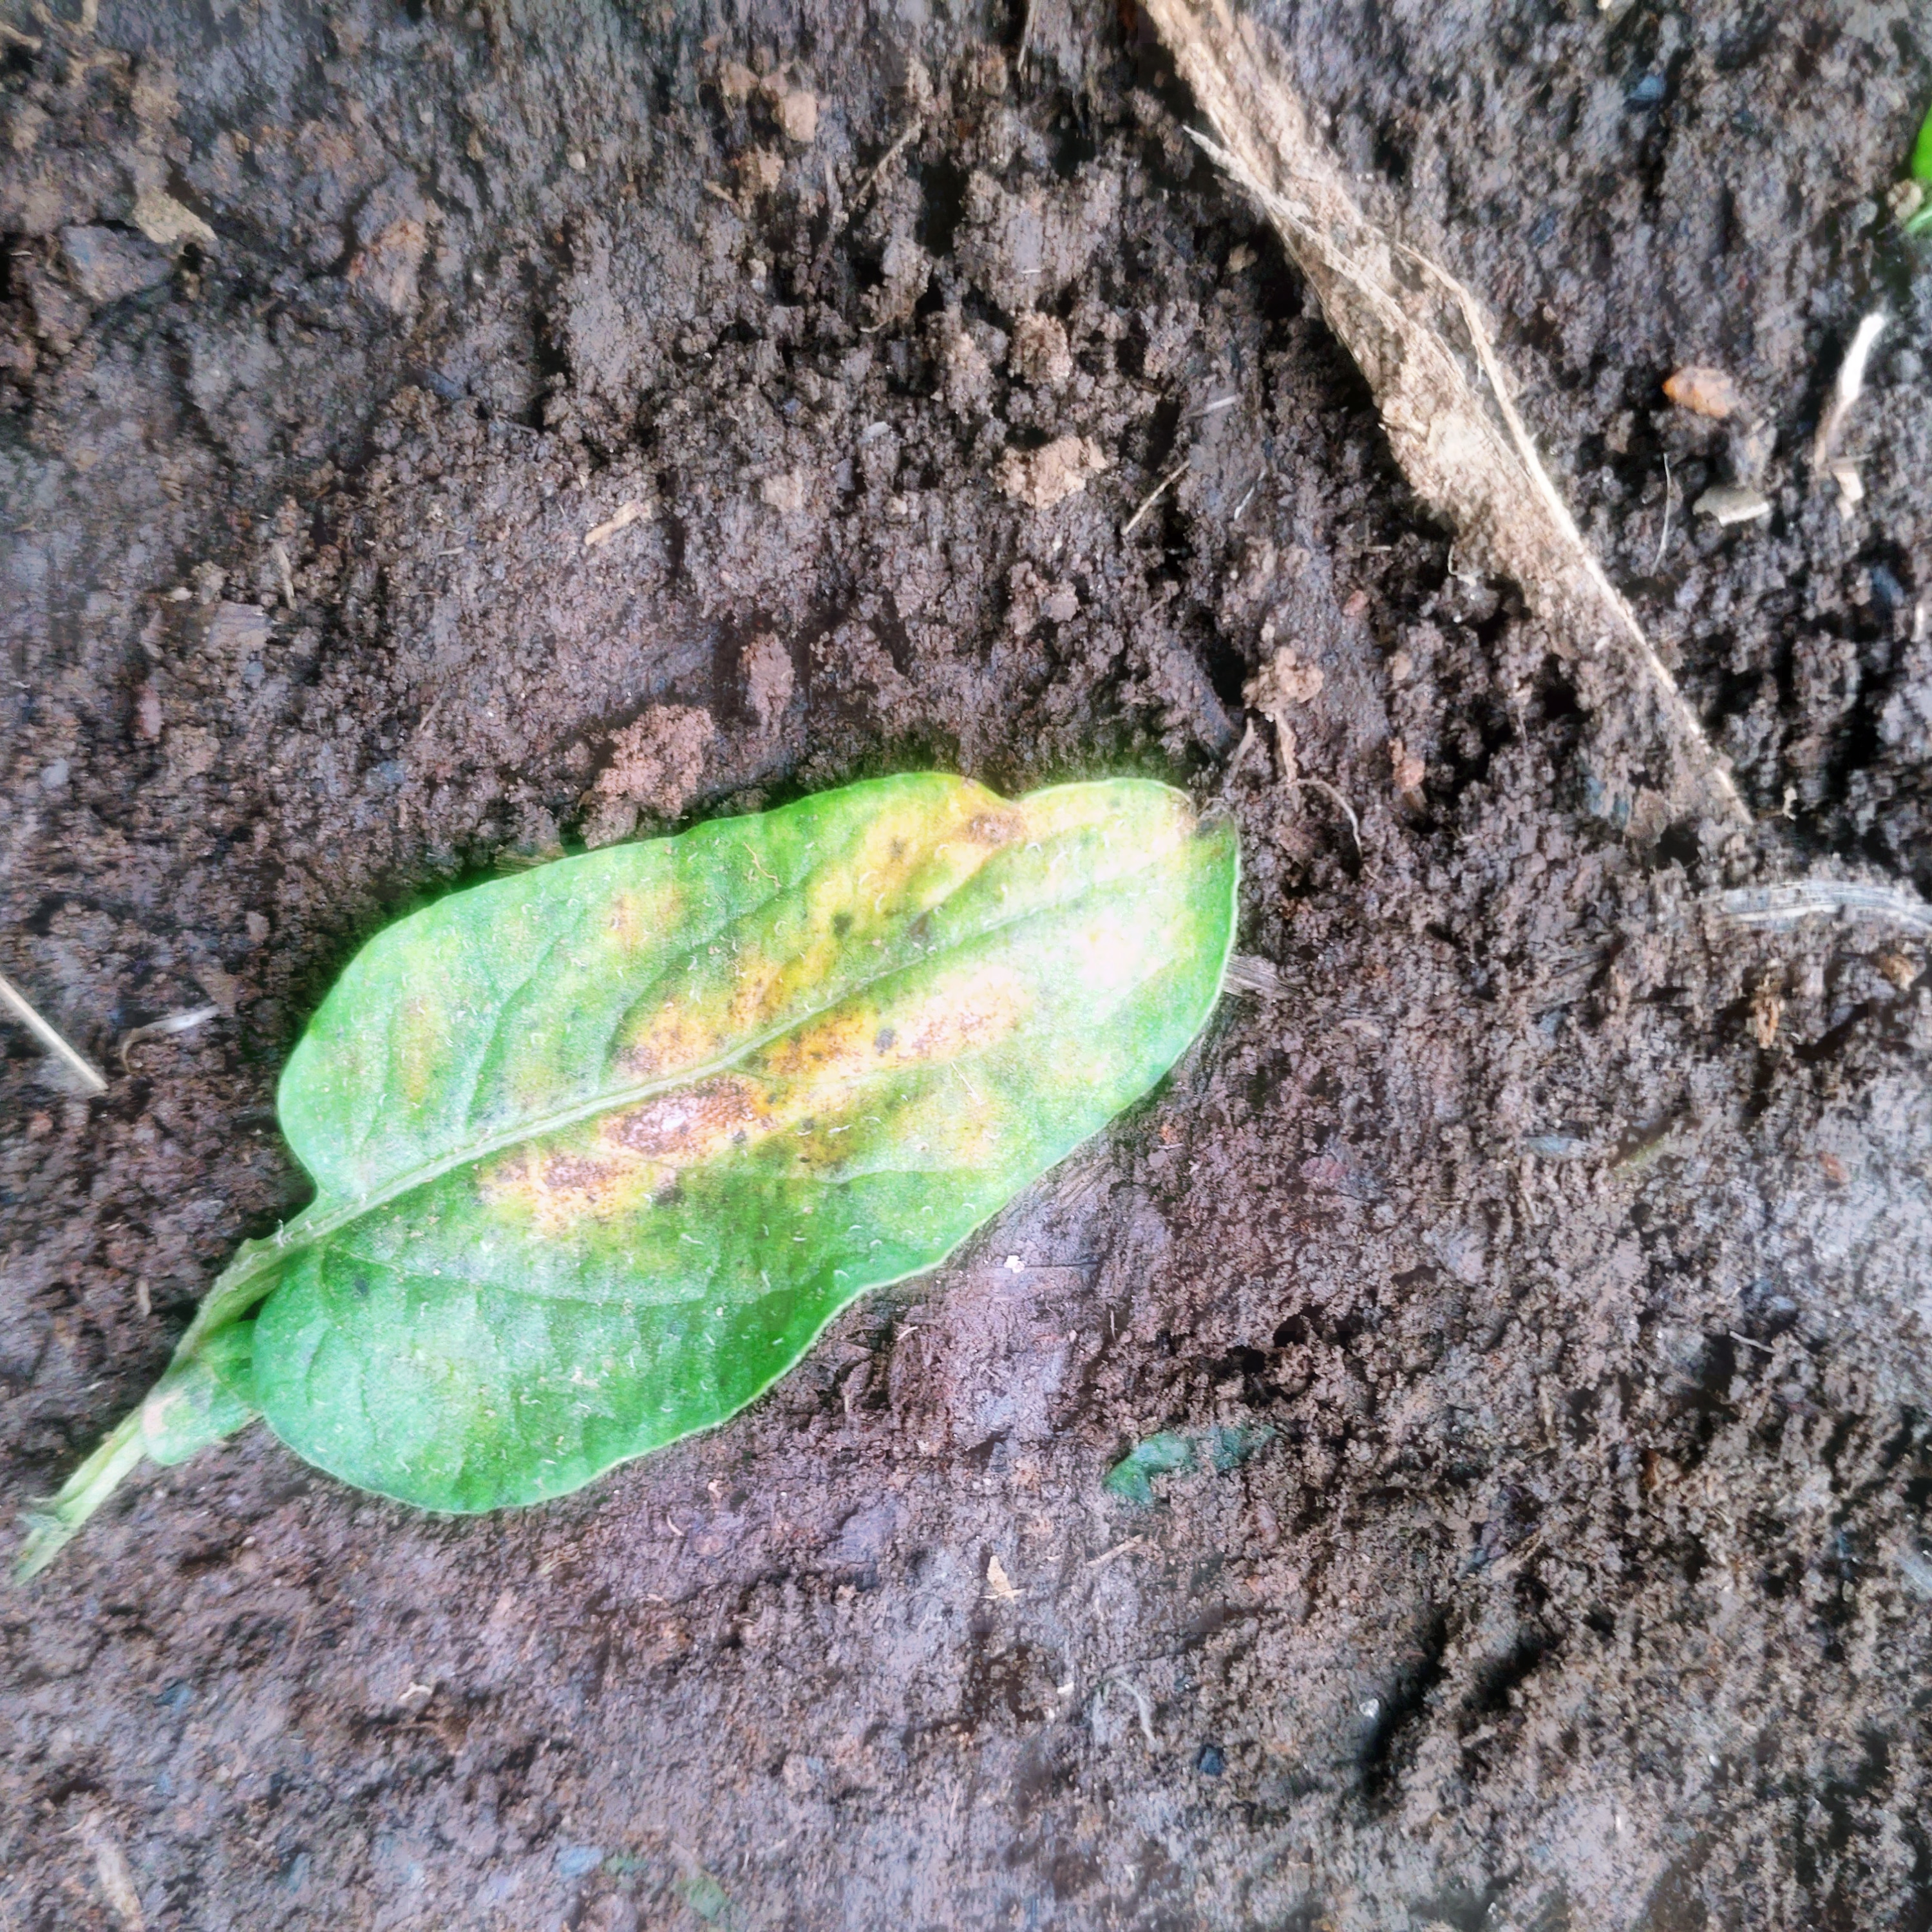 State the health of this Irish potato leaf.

late blight
